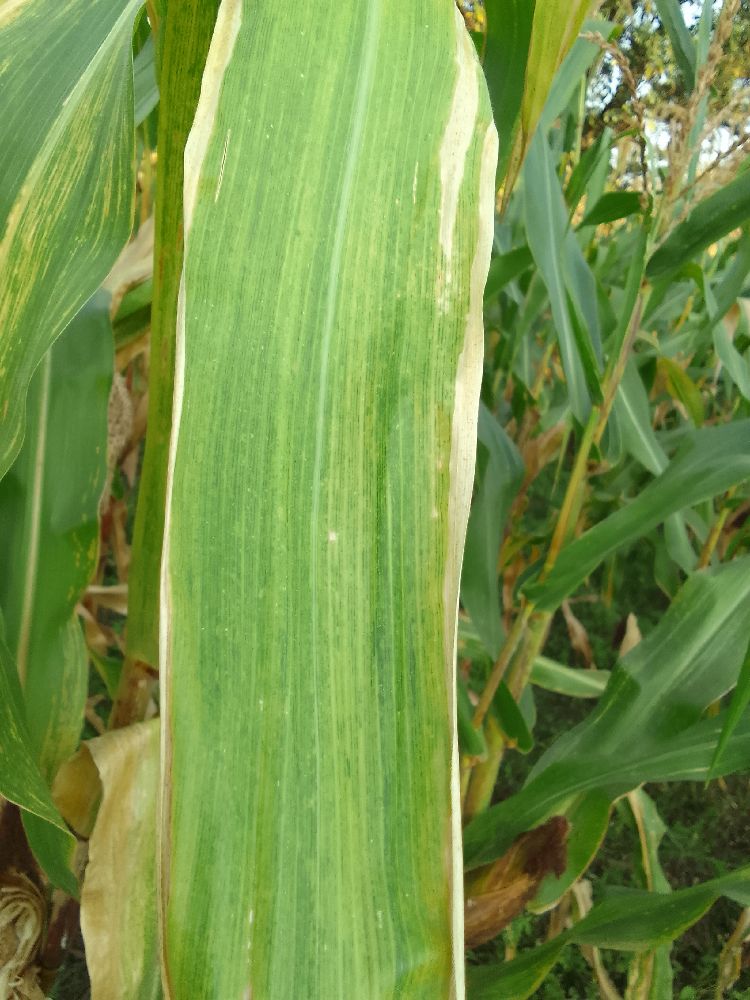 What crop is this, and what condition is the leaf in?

maize, maize lethal necrosis
